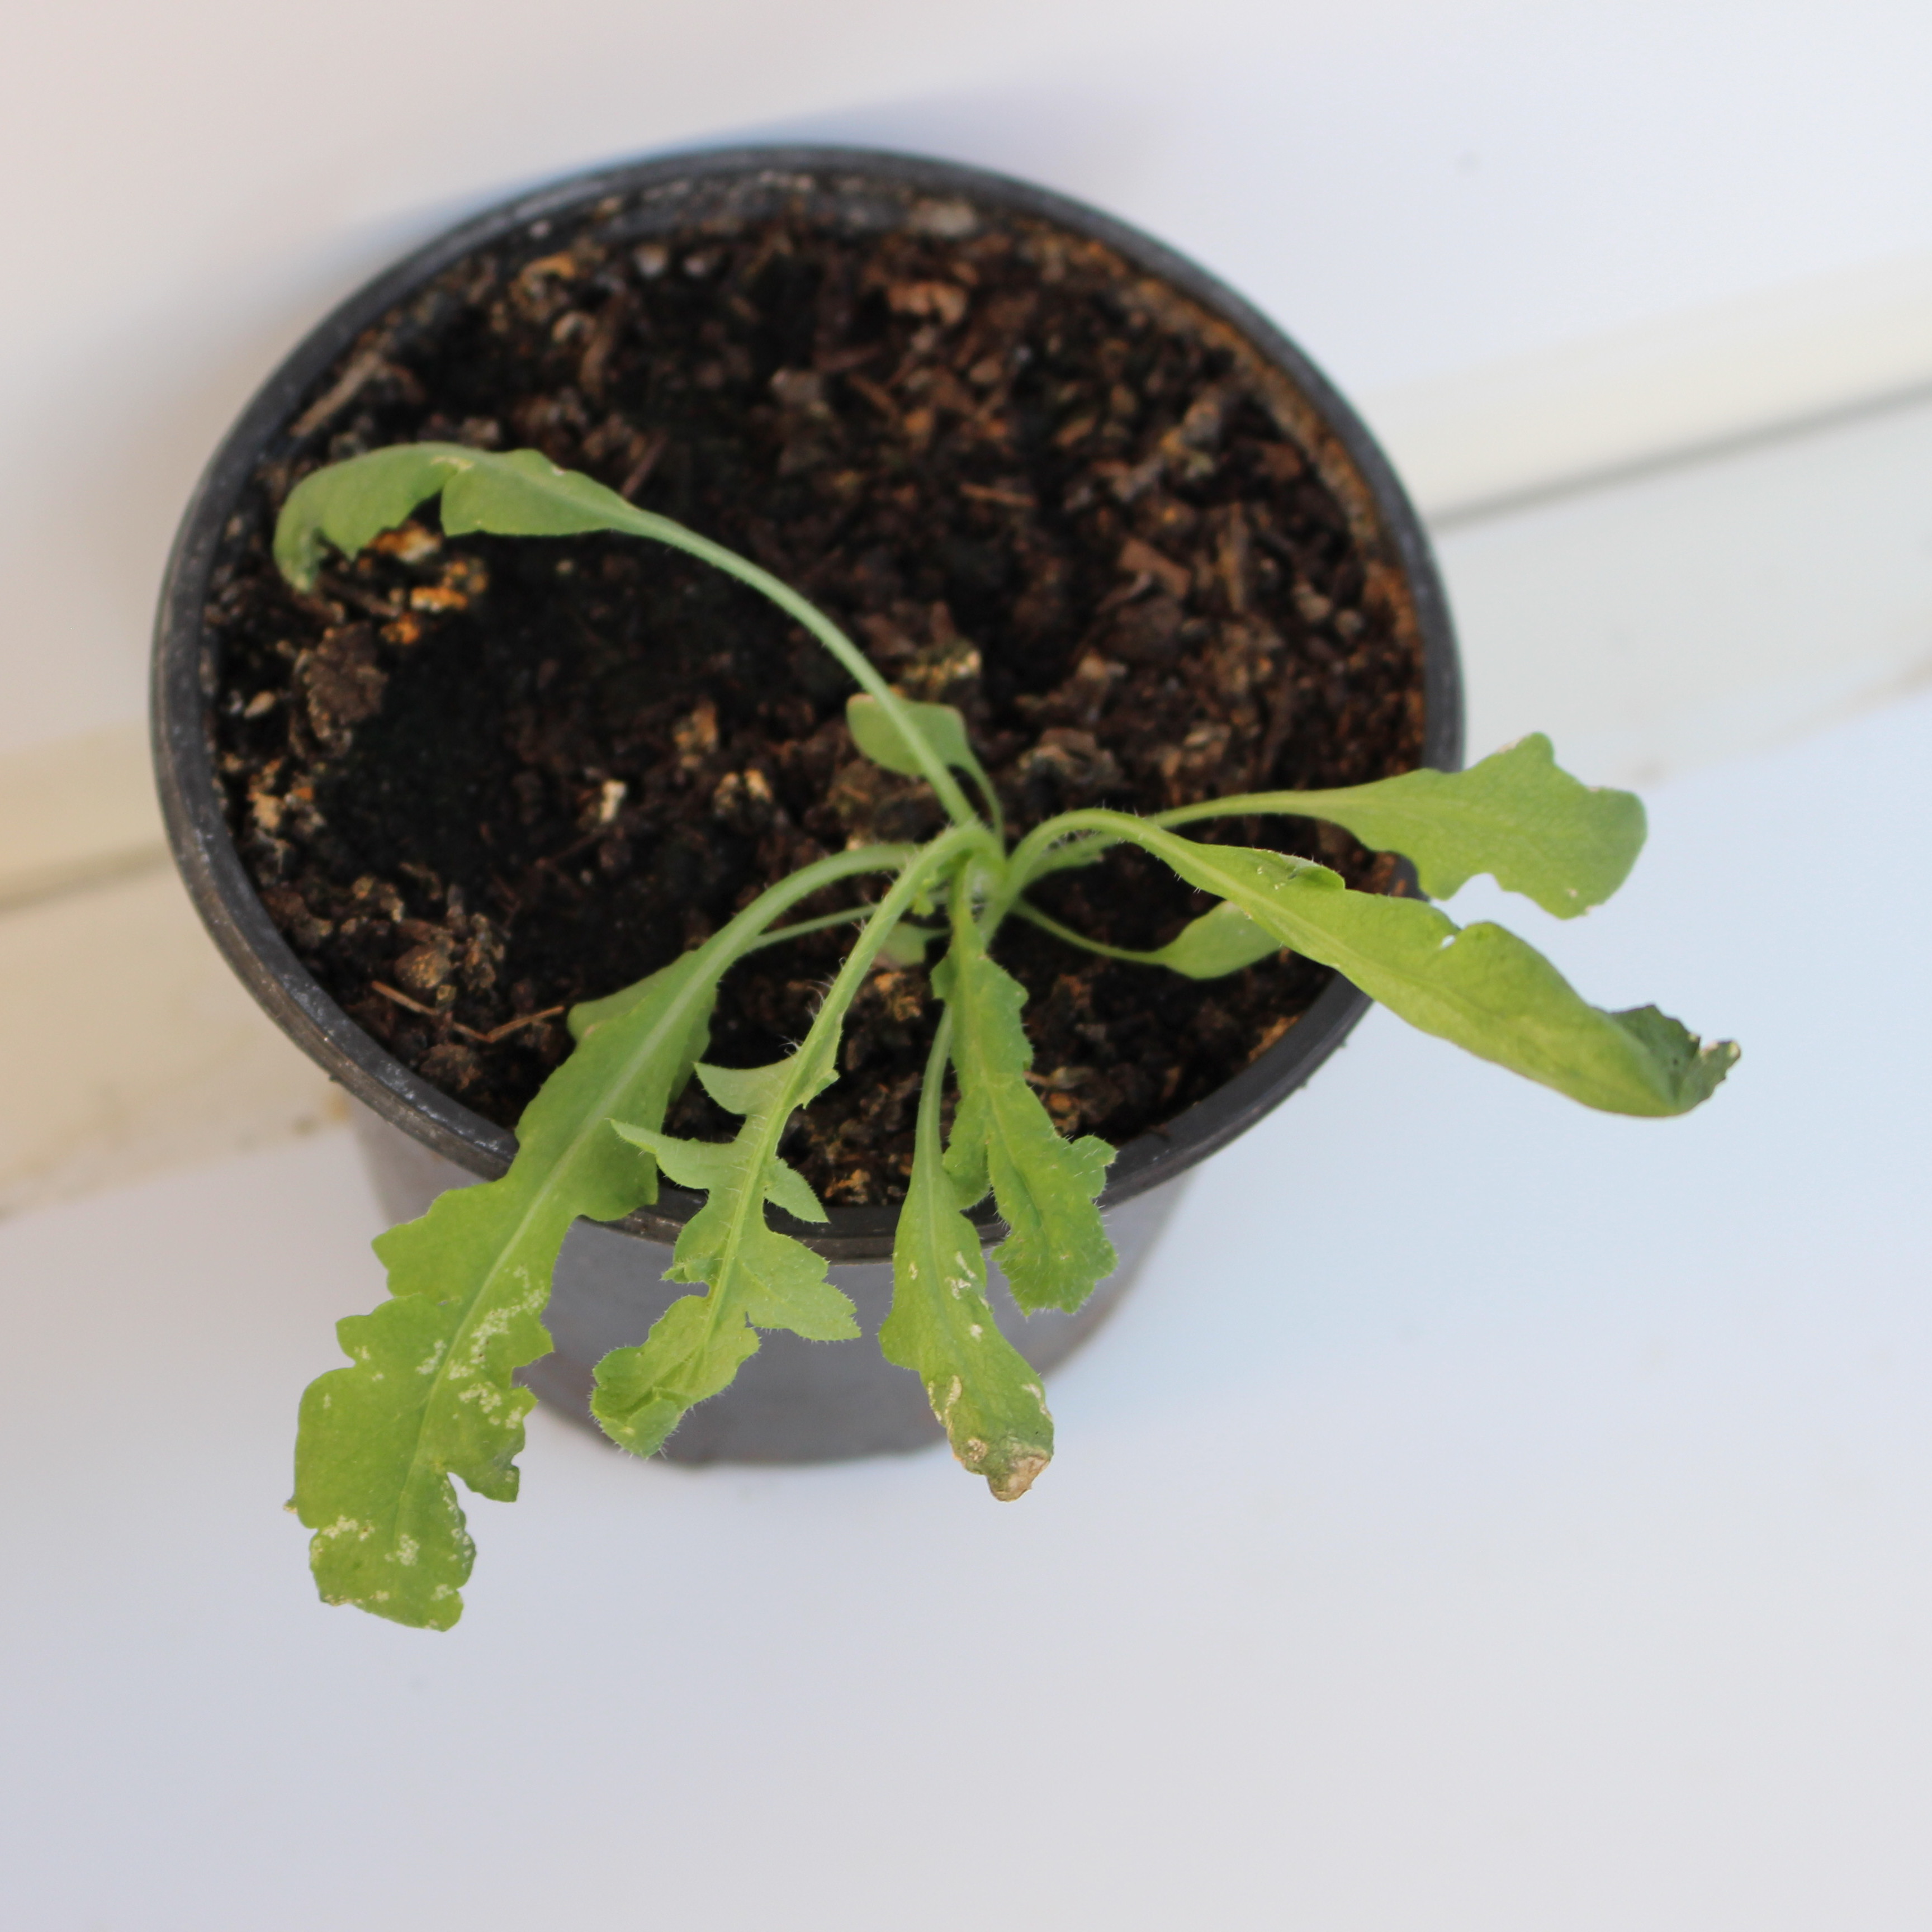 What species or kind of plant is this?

Papaver rhoeas
